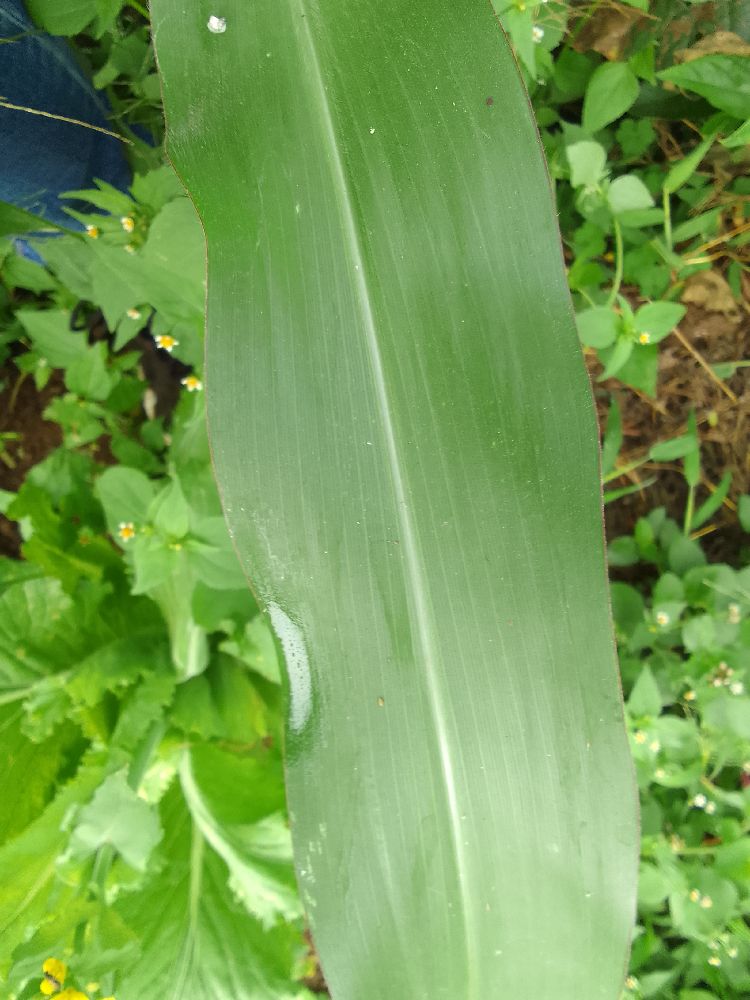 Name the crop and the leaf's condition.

maize, healthy
